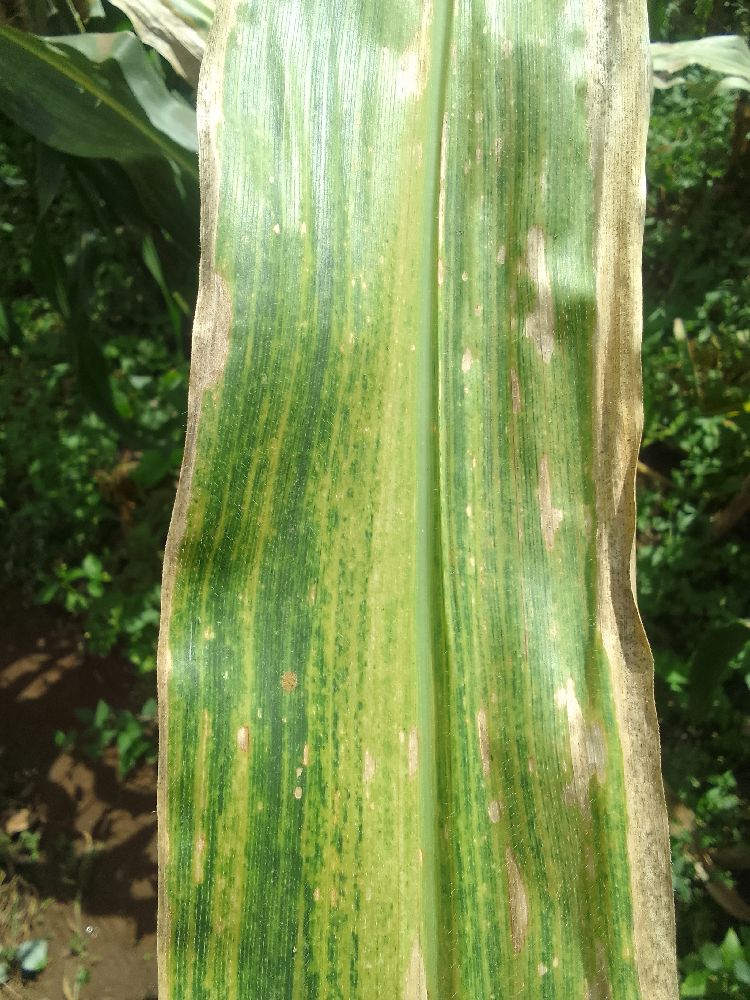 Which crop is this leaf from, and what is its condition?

maize, maize lethal necrosis
